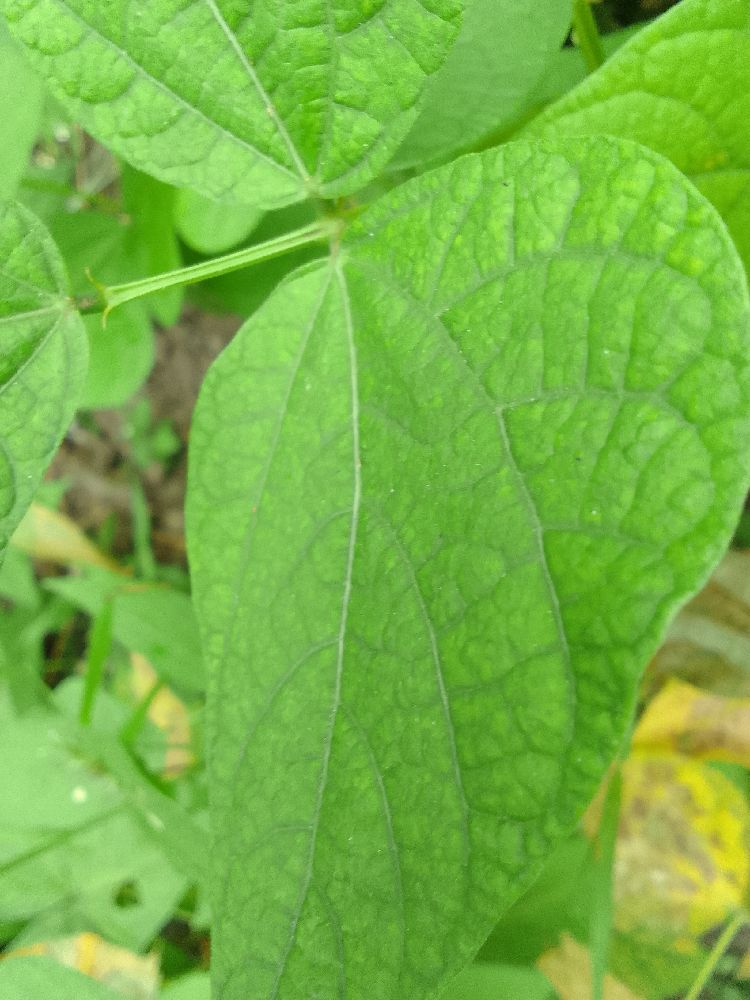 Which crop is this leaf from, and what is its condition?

common bean, healthy
